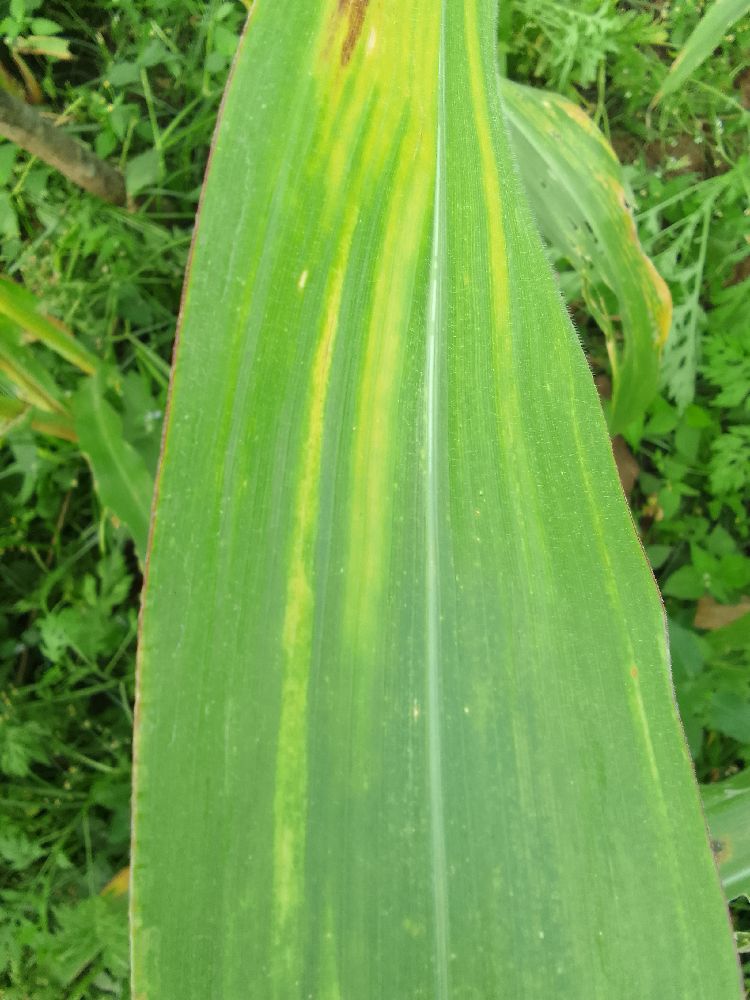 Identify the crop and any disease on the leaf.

maize, maize lethal necrosis
